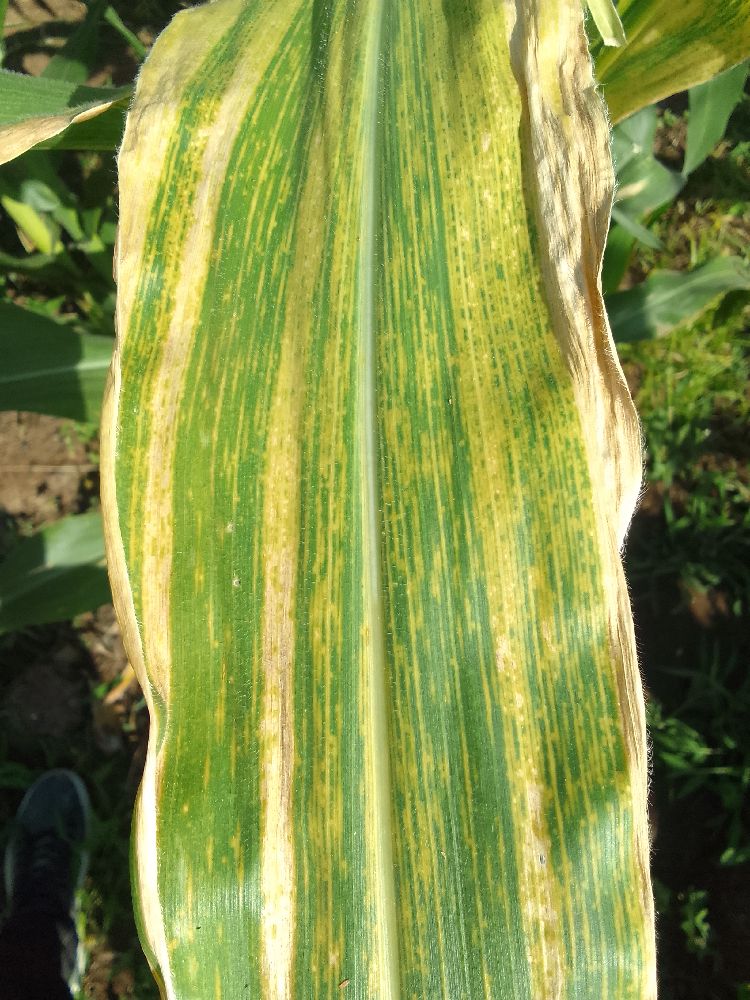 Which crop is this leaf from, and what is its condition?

maize, maize lethal necrosis
